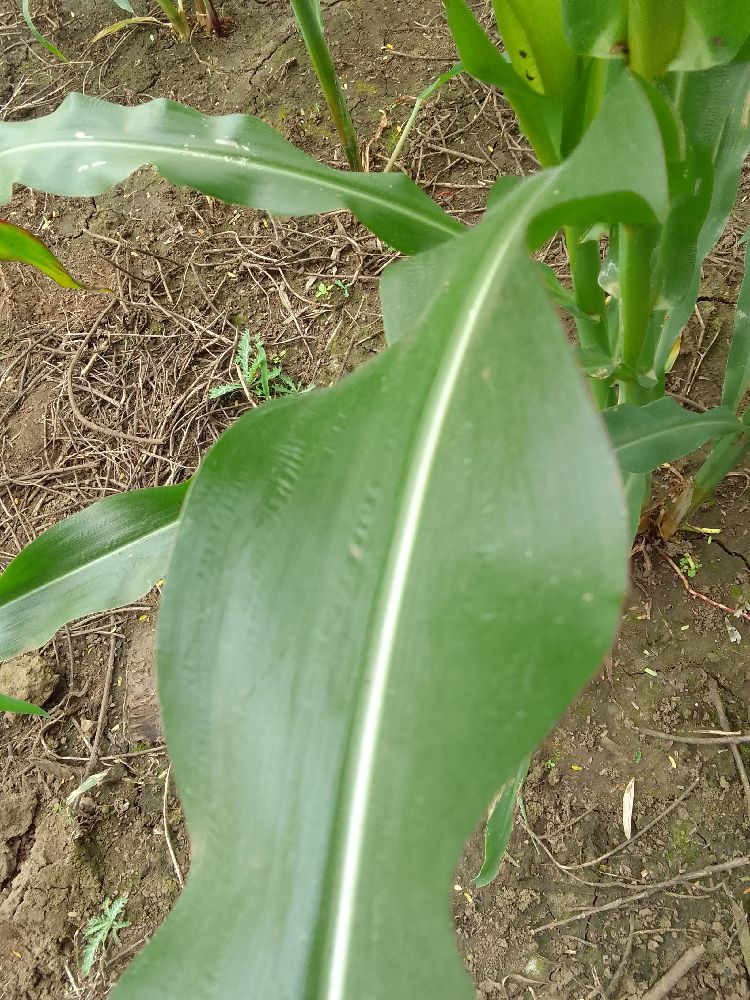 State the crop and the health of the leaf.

maize, healthy
